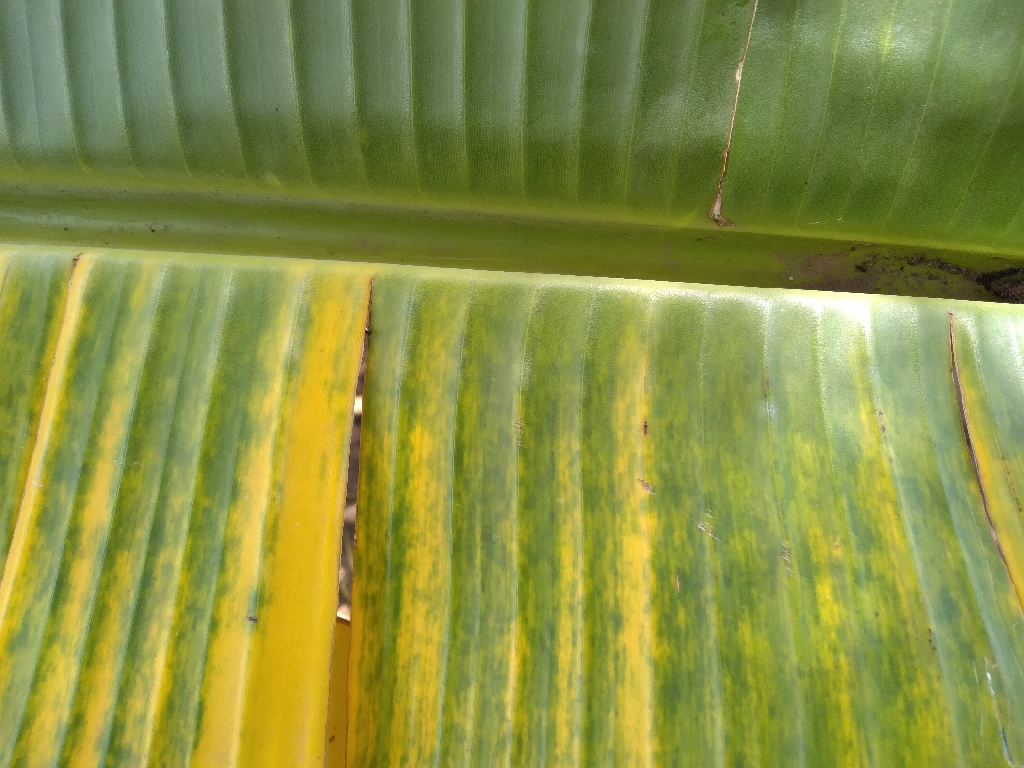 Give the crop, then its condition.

banana, fusarium wilt race 1
